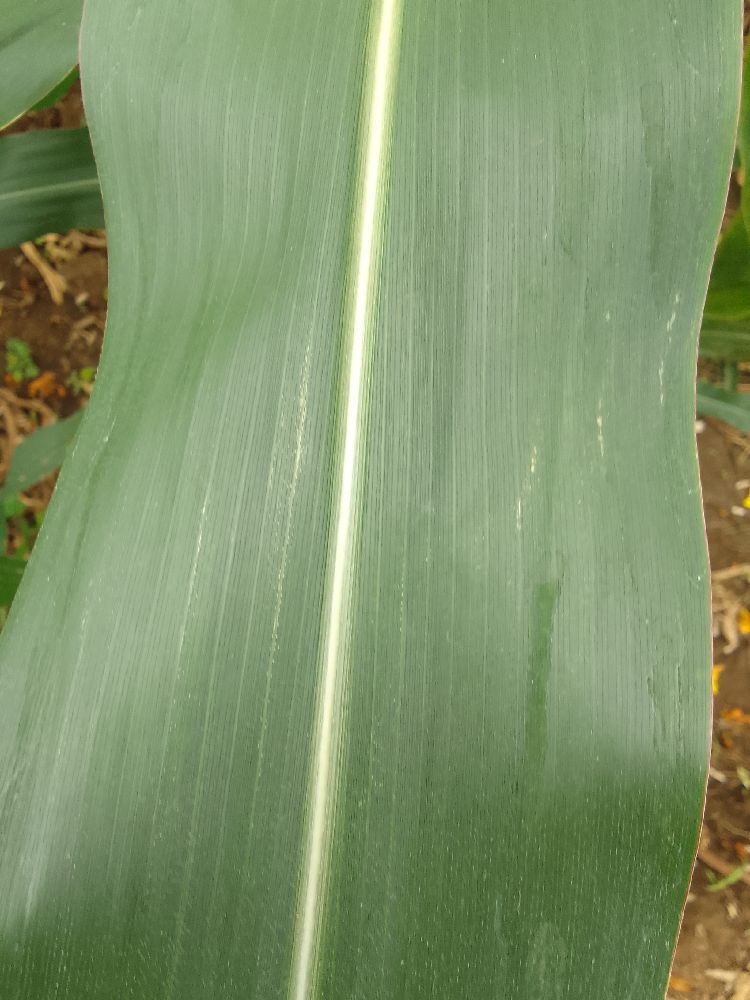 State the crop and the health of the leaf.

maize, healthy
